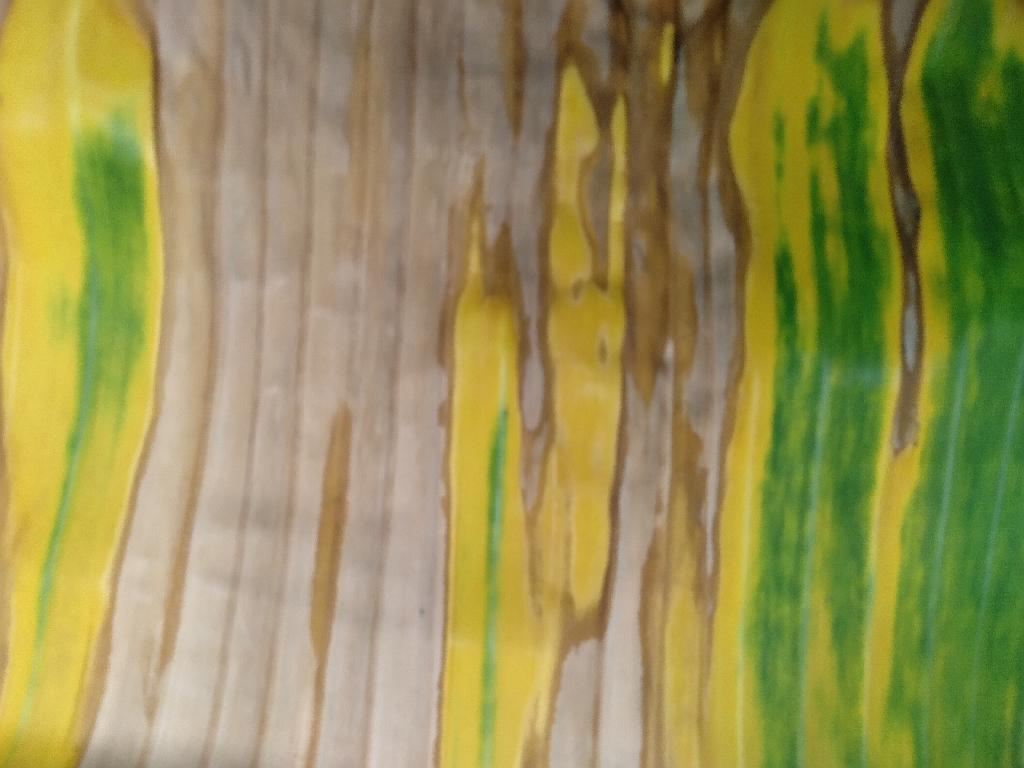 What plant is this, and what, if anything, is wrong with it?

banana, fusarium wilt race 1
